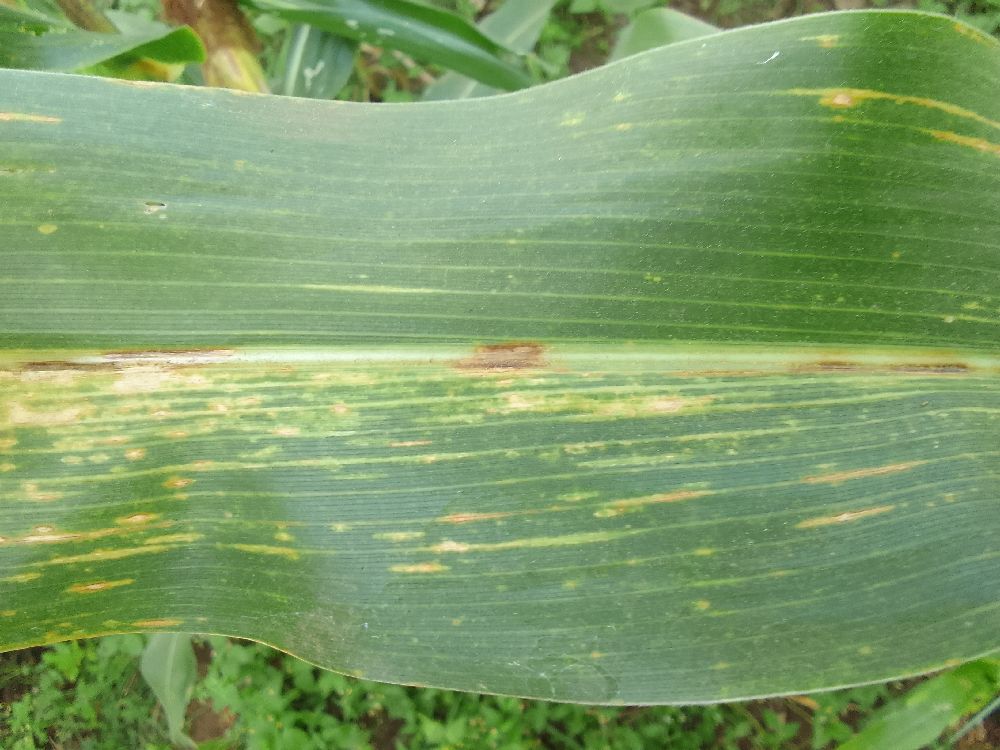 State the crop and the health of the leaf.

maize, maize lethal necrosis
